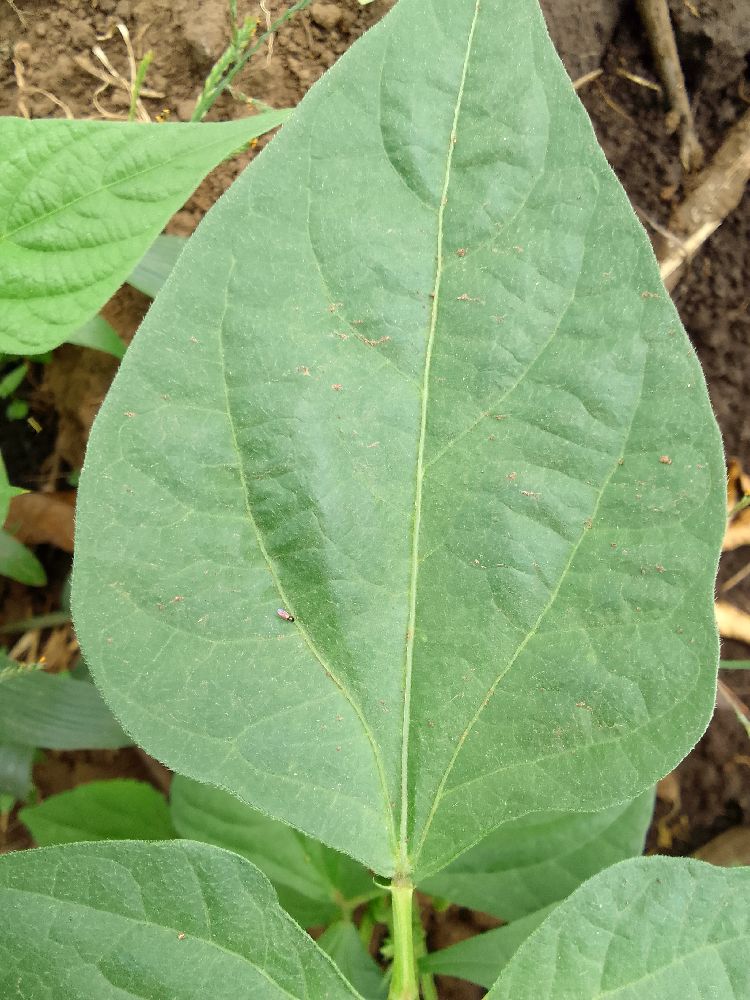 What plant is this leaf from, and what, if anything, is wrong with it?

common bean, healthy
